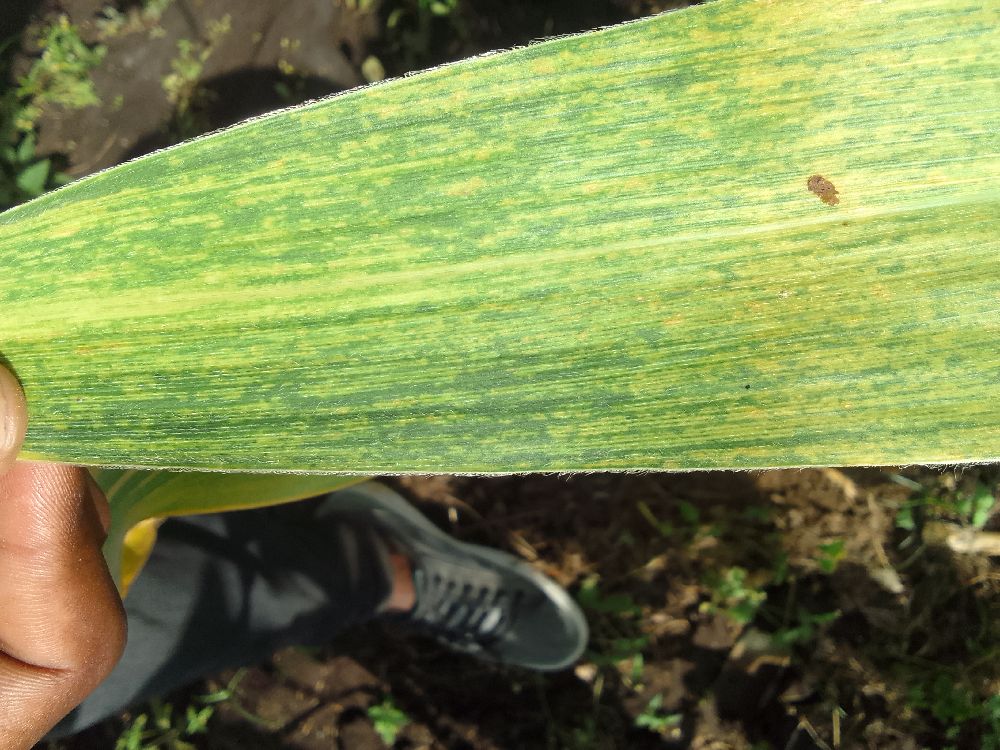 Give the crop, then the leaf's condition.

maize, maize lethal necrosis
